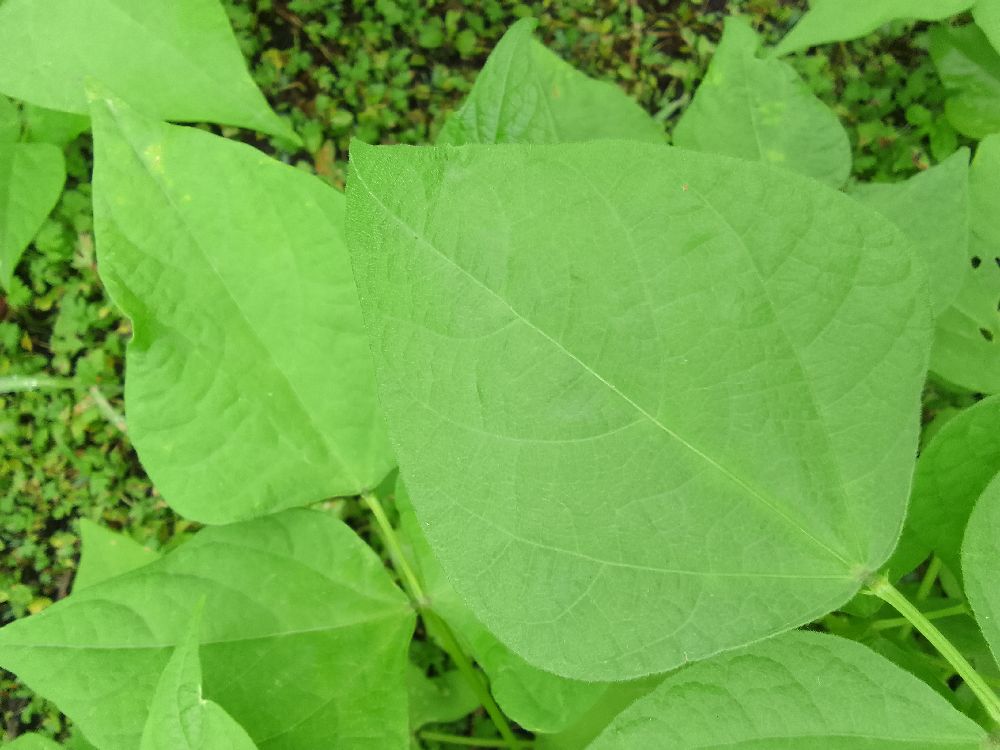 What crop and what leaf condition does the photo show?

common bean, healthy
